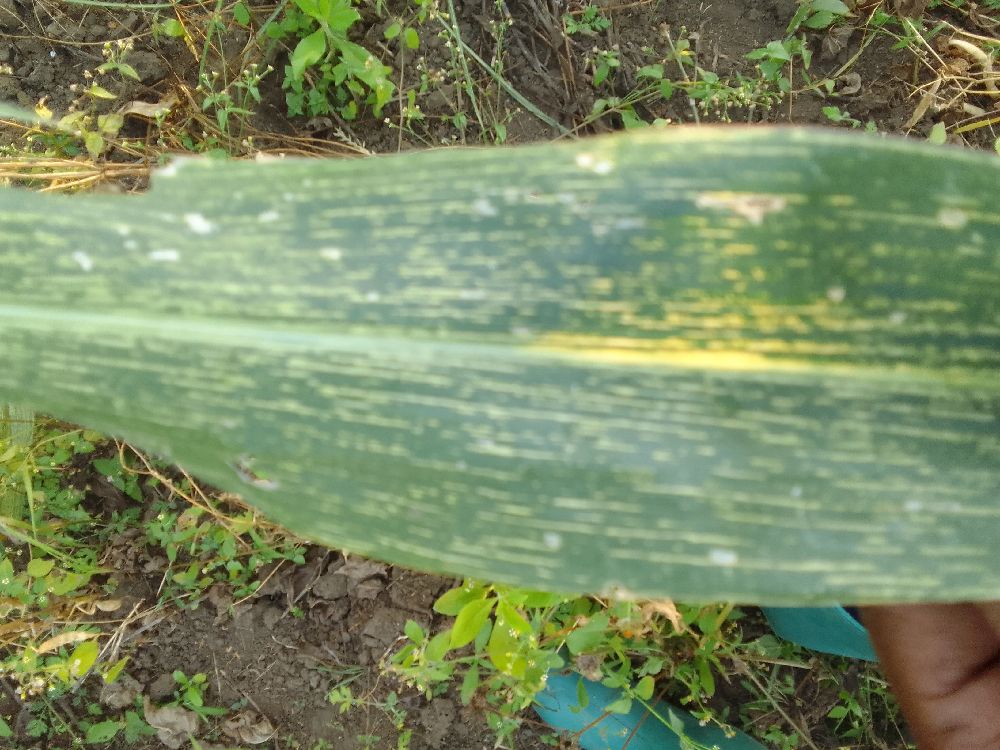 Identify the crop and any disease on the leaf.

maize, maize streak virus
